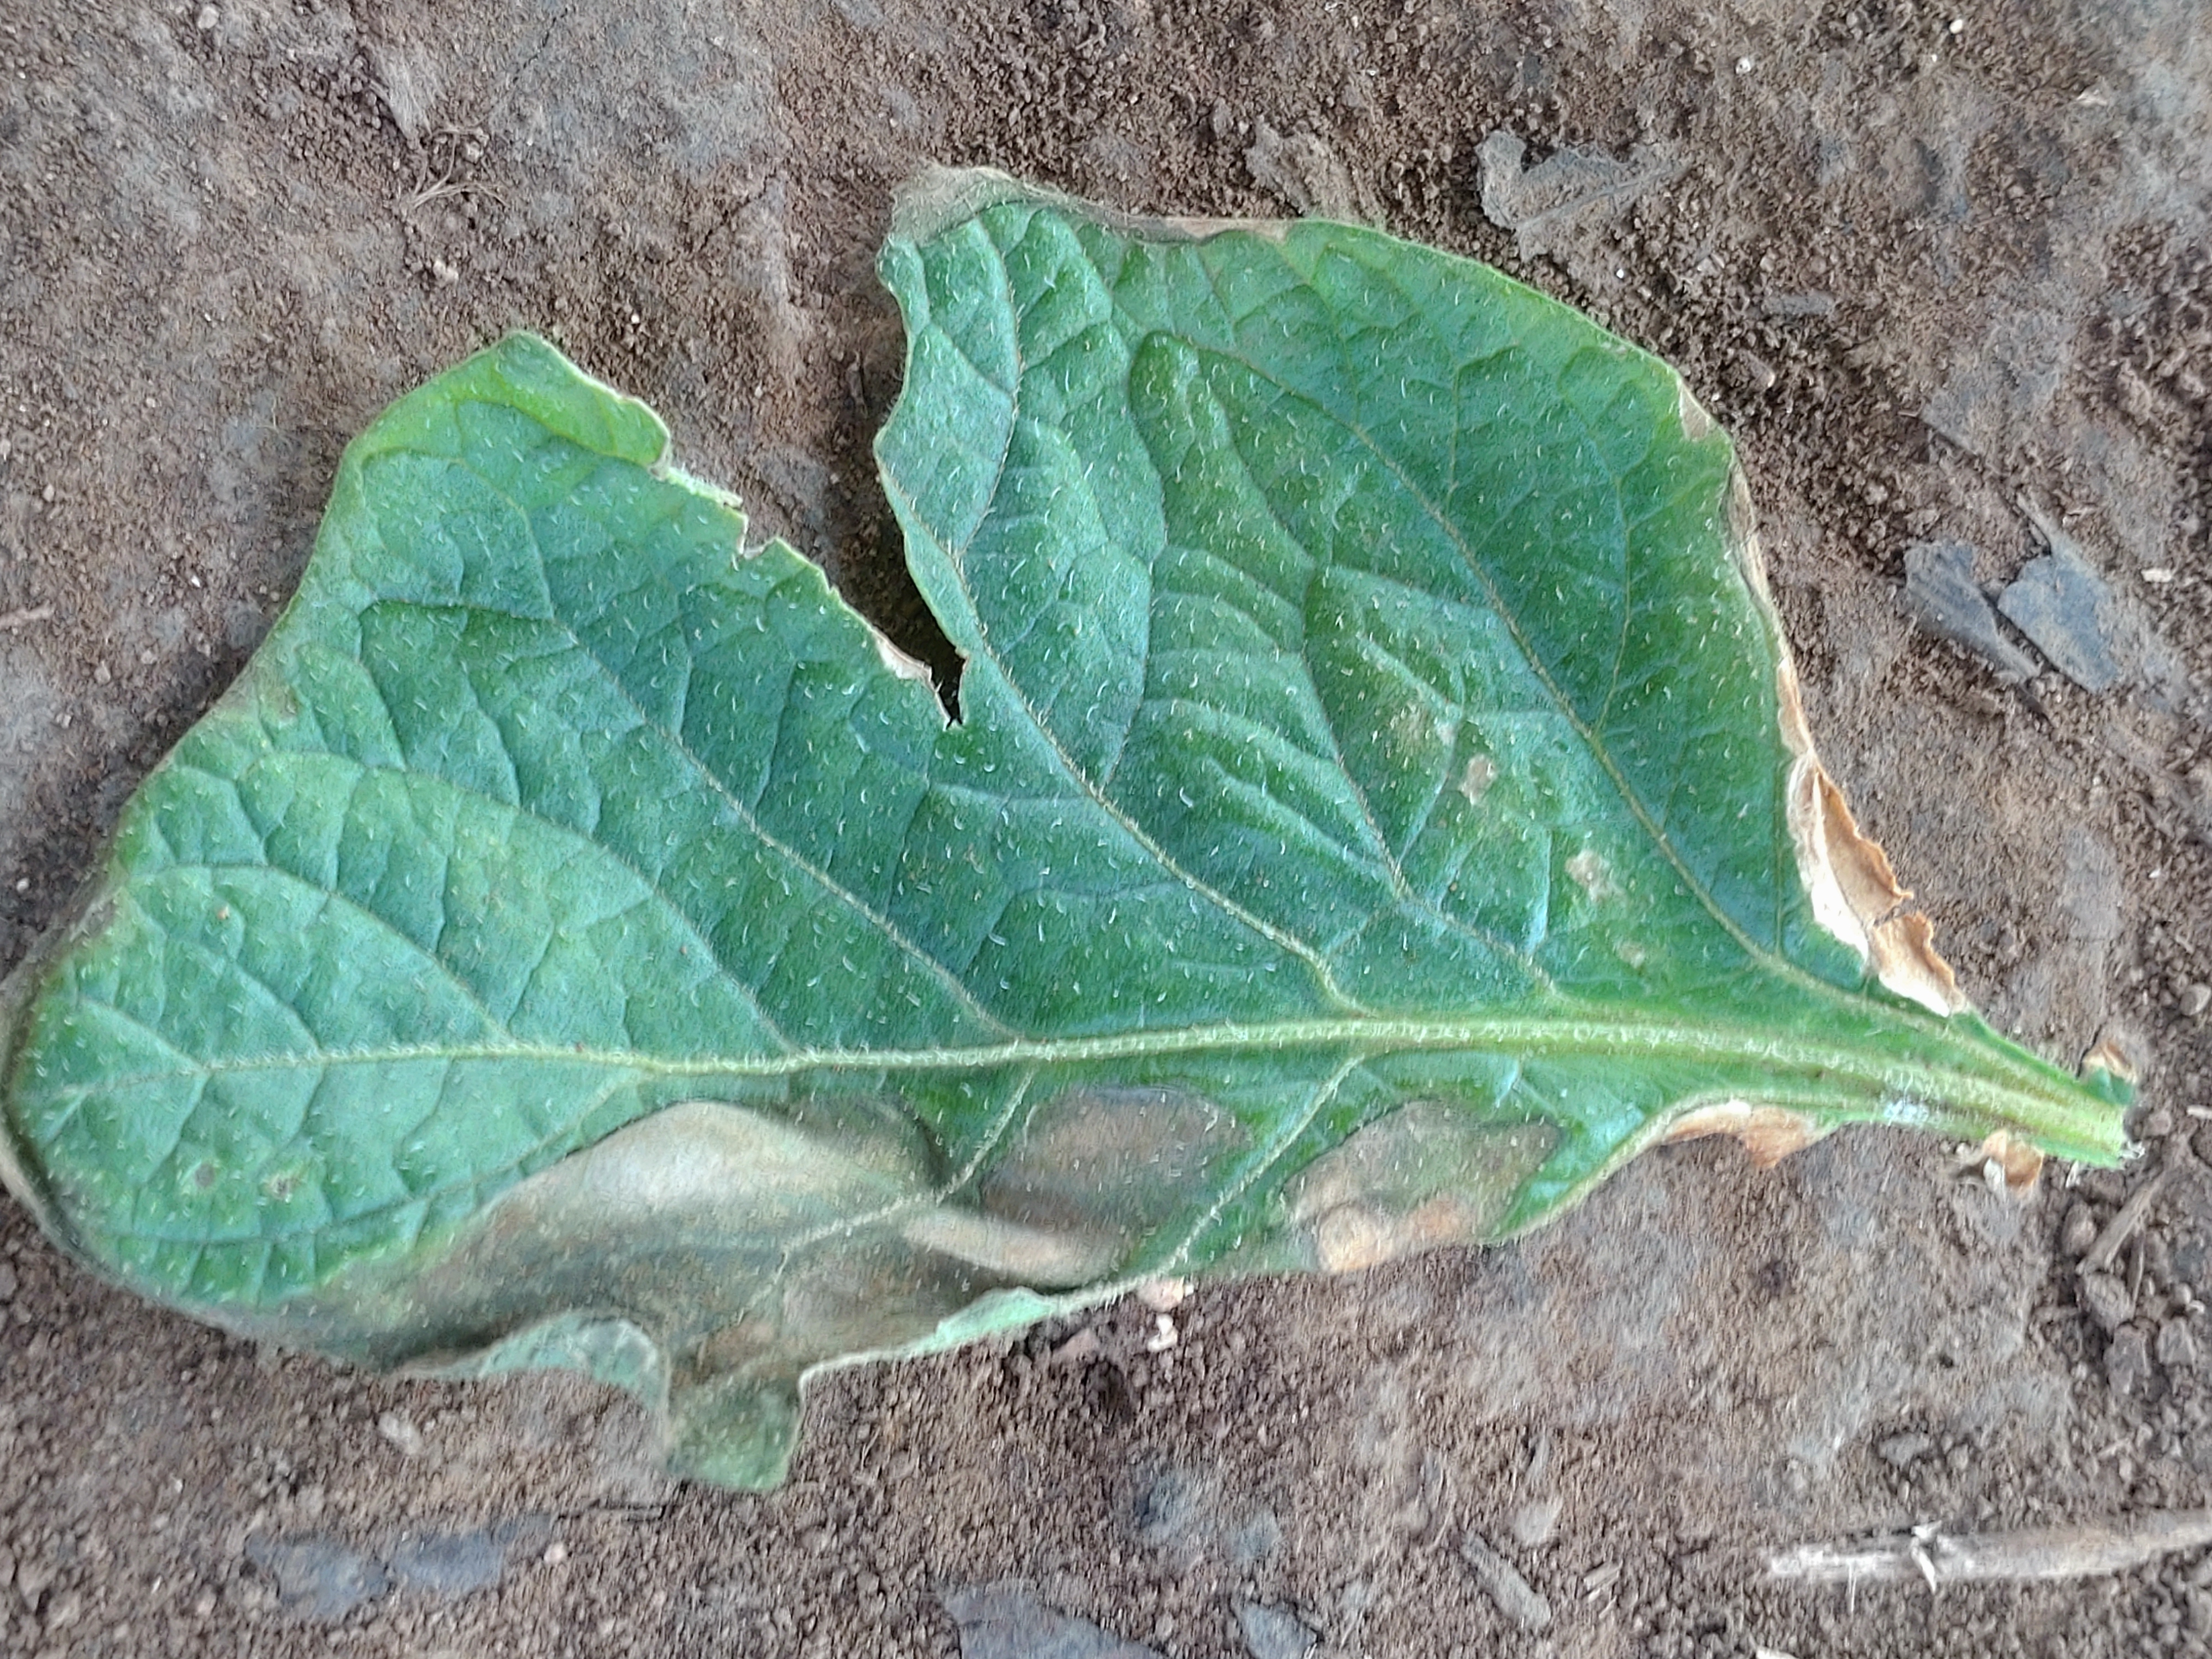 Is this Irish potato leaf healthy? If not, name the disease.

early blight
